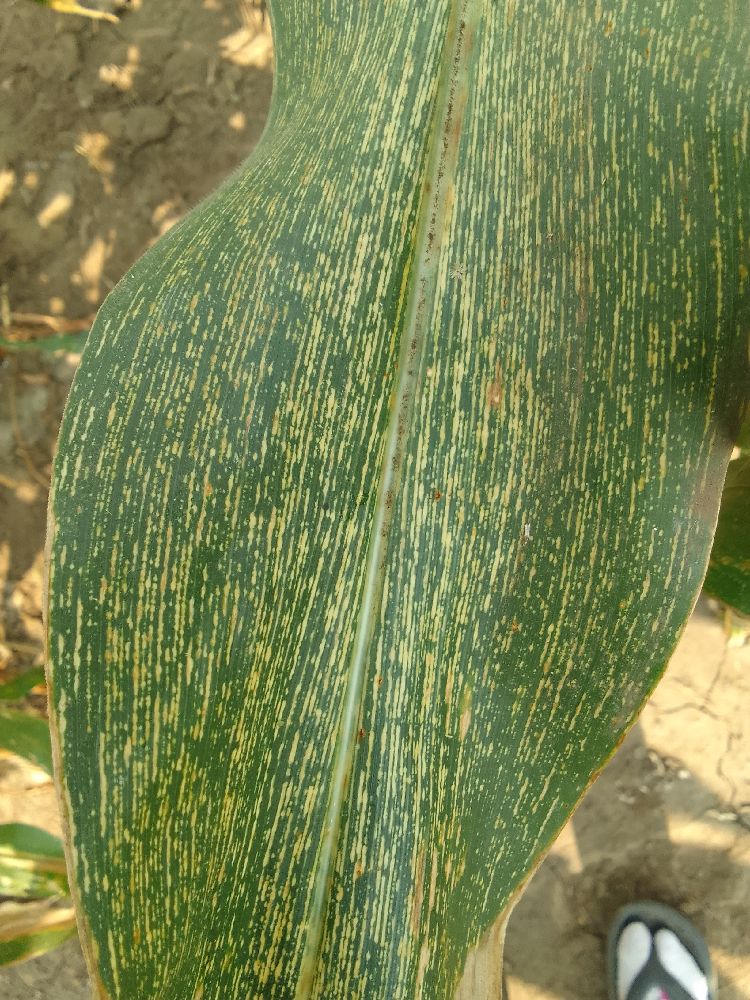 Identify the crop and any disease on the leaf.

maize, maize streak virus
